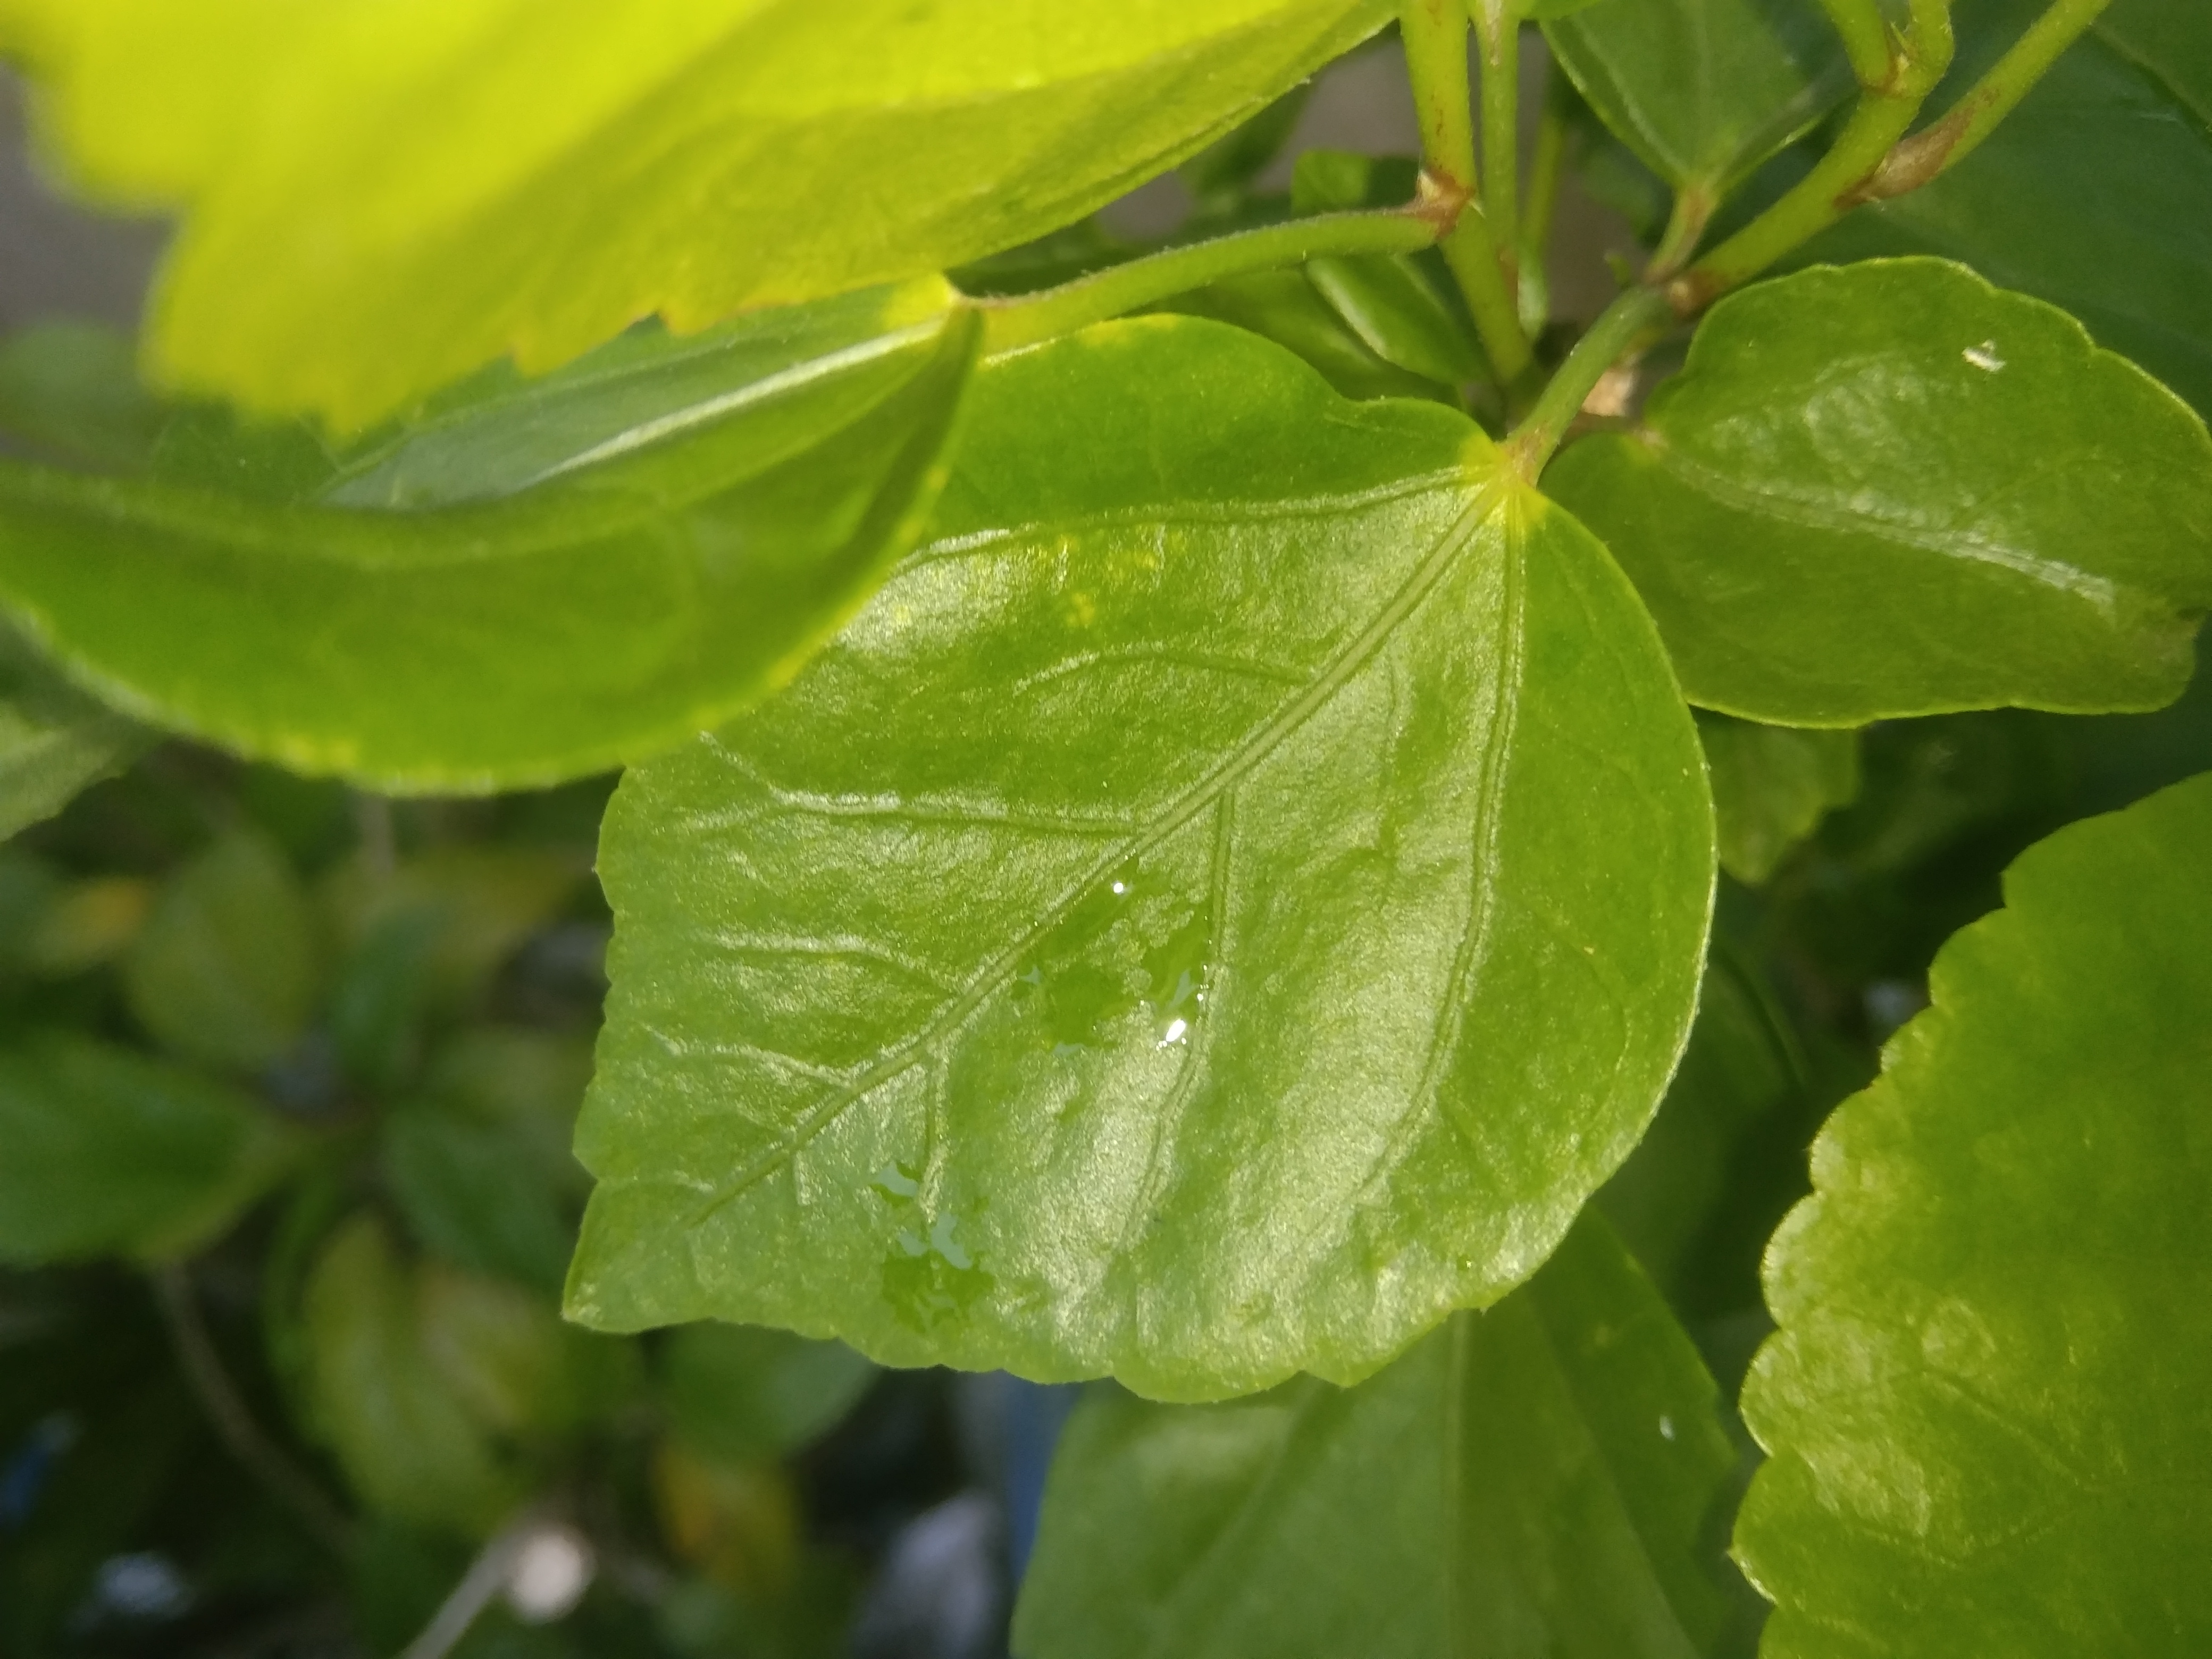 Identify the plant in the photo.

hibiscus
